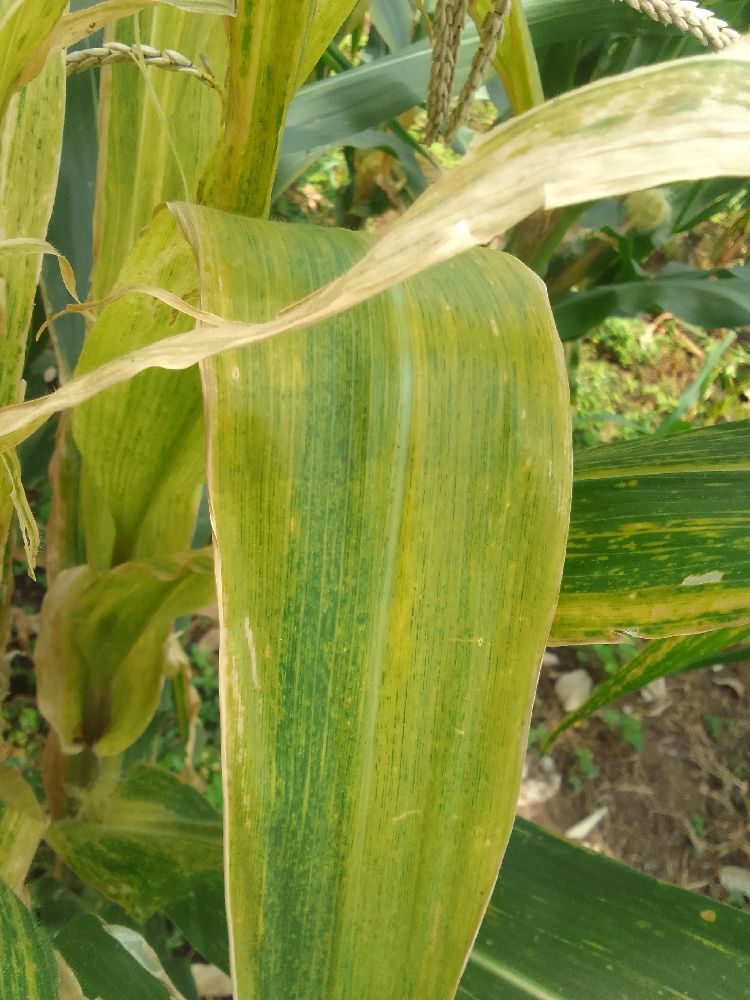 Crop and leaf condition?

maize, maize lethal necrosis
